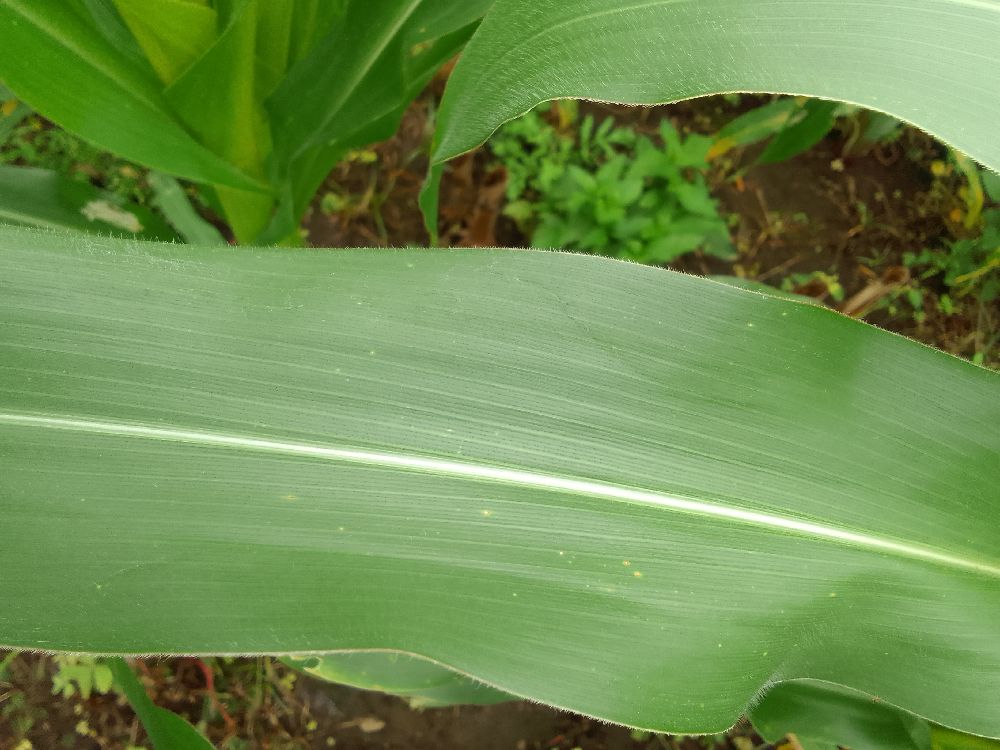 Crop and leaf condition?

maize, healthy
